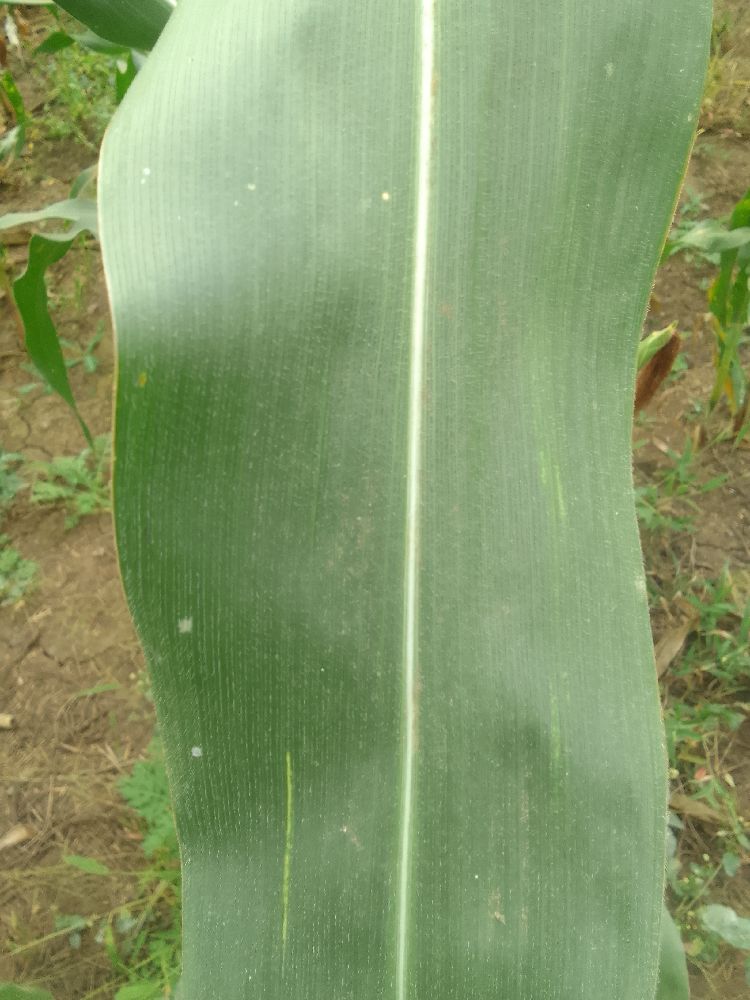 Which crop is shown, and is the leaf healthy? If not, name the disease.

maize, healthy
